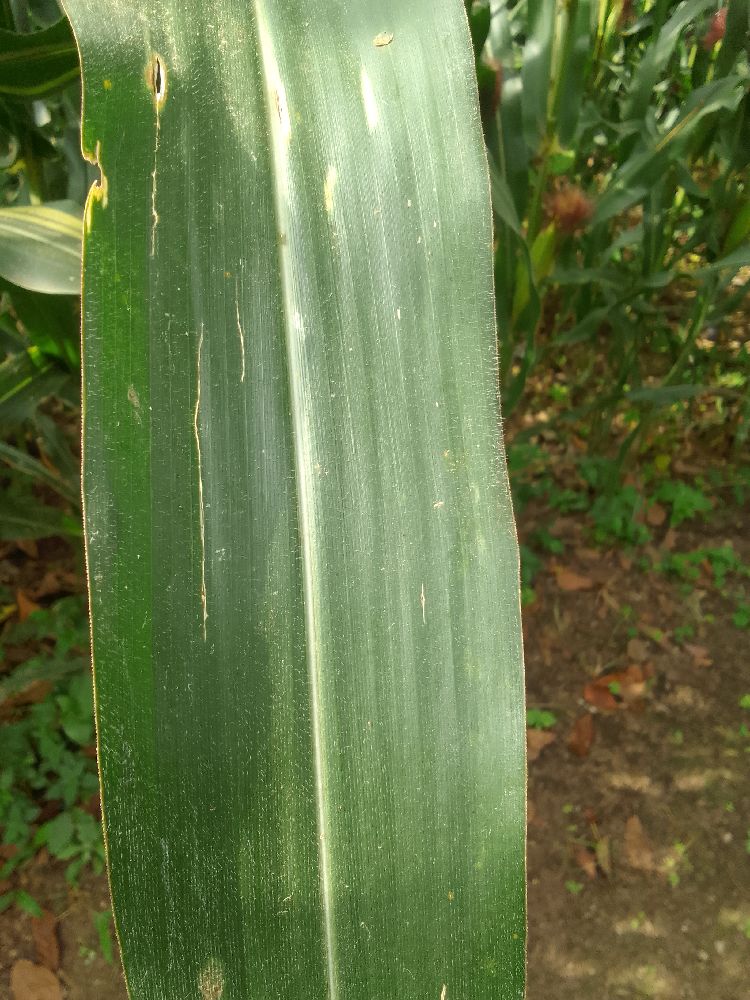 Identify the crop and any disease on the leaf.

maize, healthy
